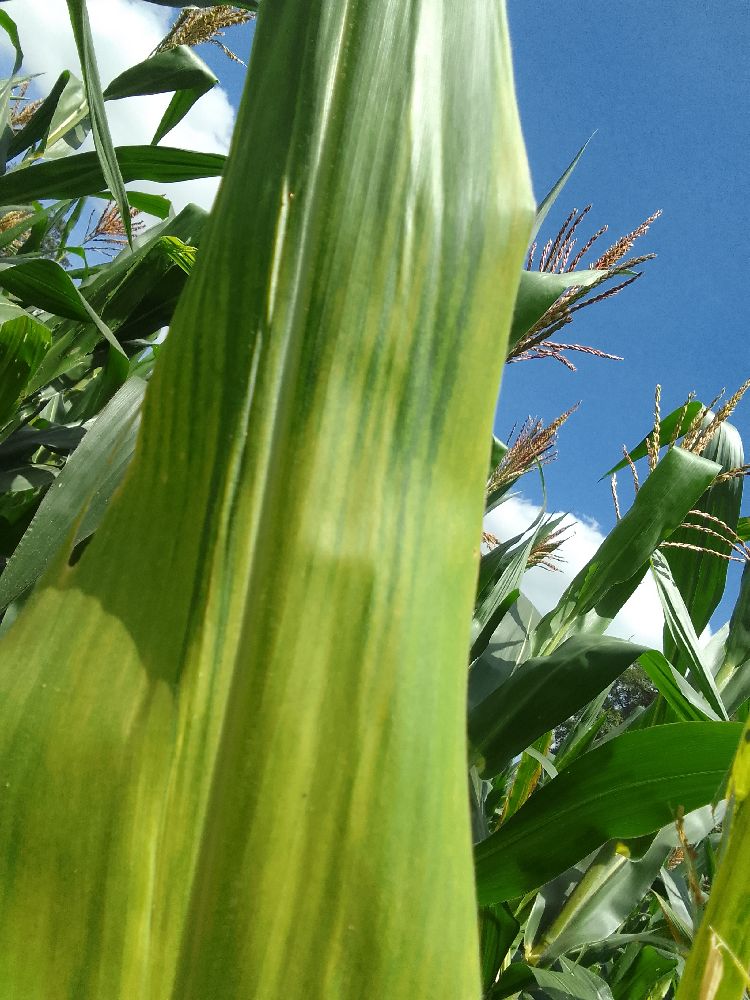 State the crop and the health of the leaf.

maize, maize lethal necrosis
